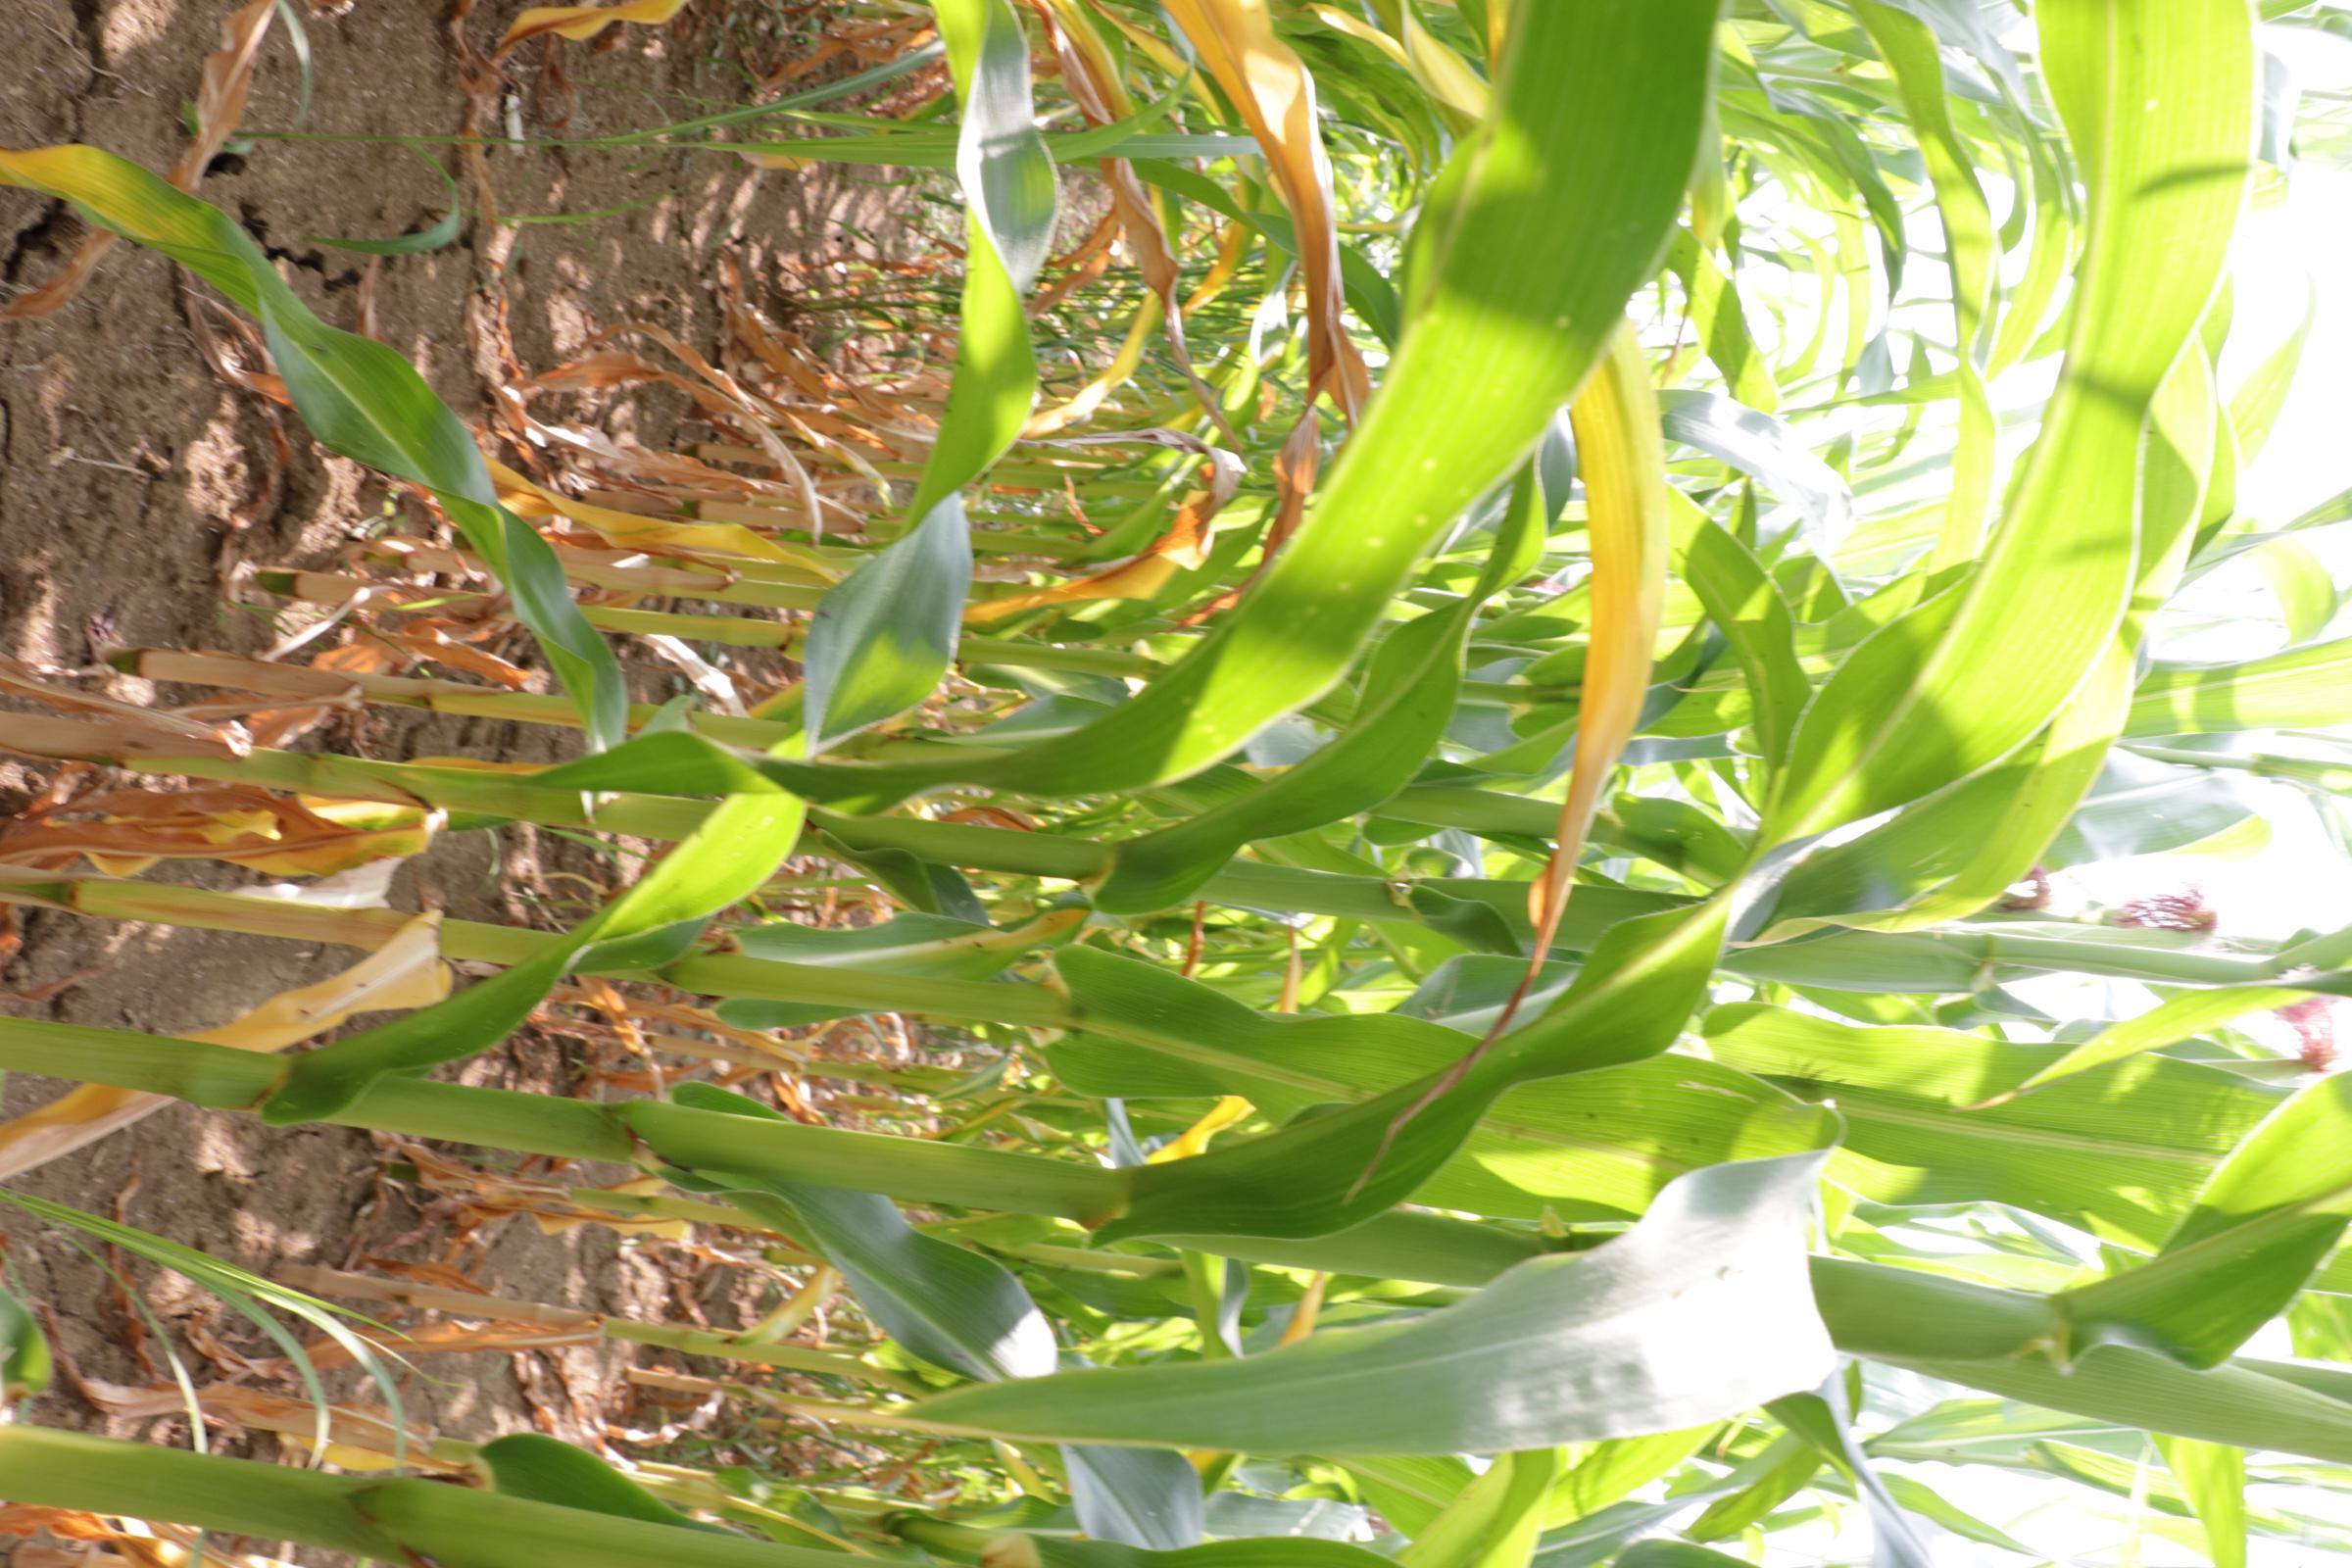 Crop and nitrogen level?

maize, no added nitrogen
